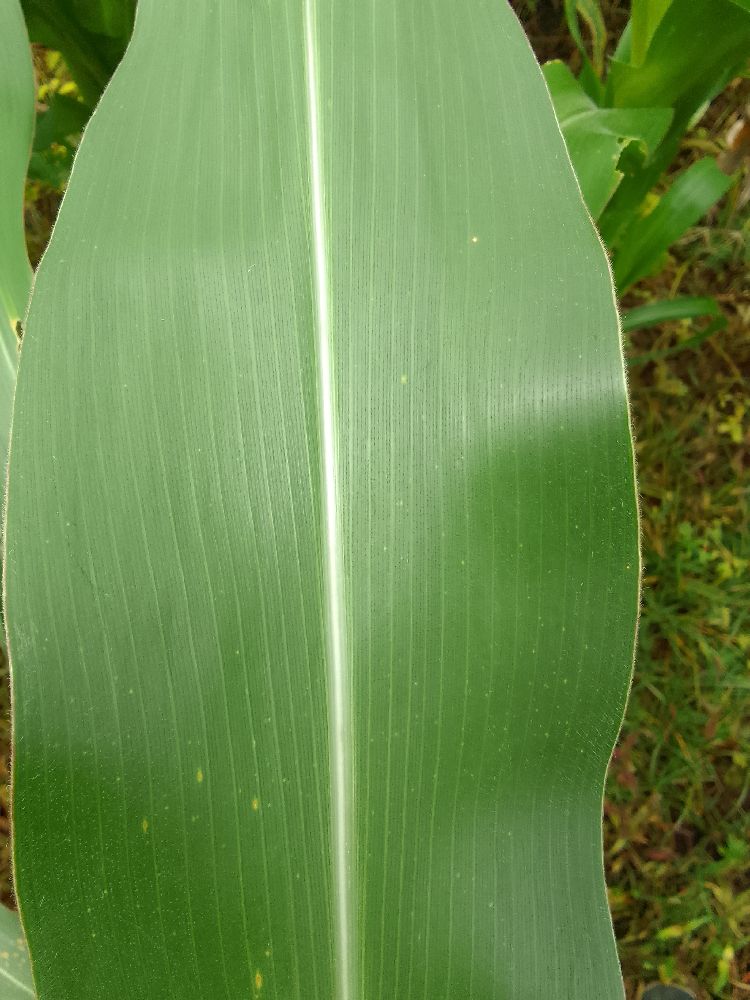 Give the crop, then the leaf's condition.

maize, healthy
